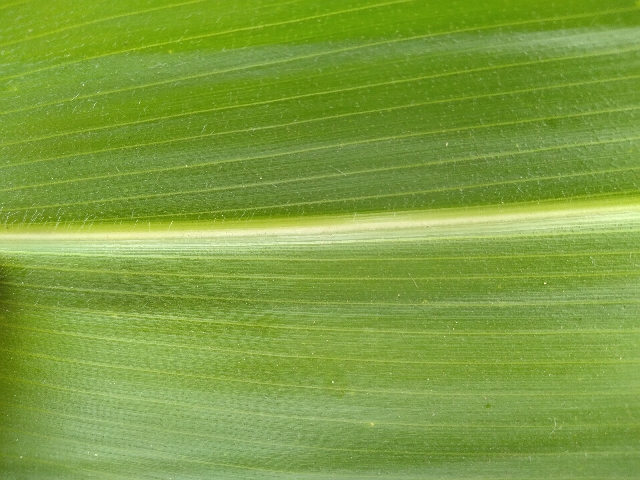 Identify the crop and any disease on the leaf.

maize, healthy
